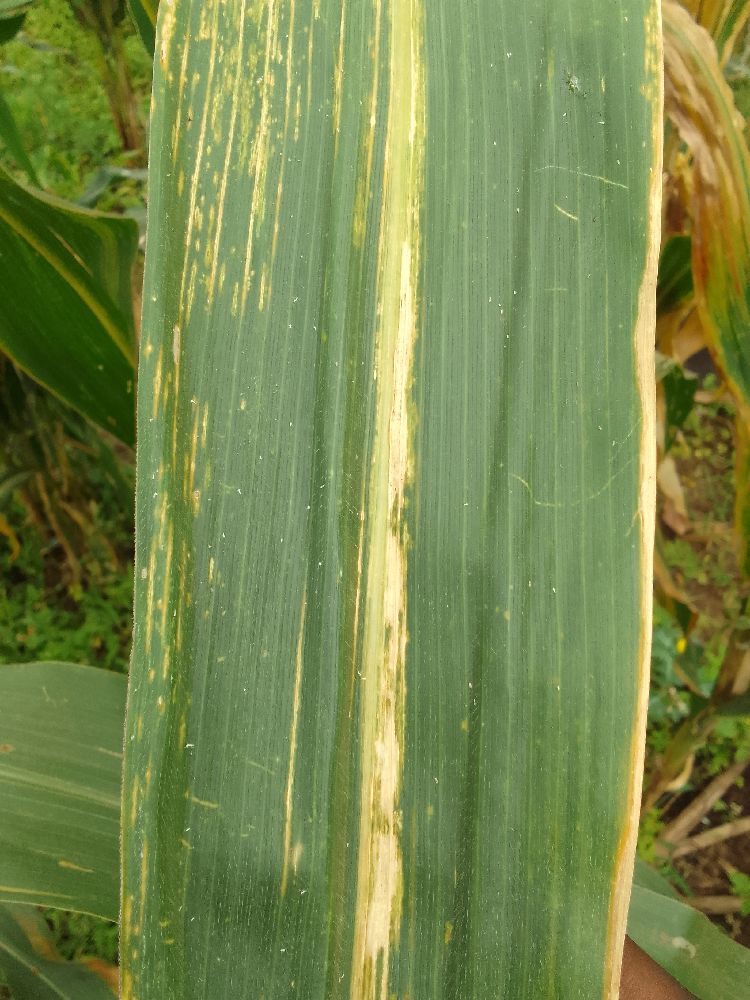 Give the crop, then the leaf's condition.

maize, maize lethal necrosis
